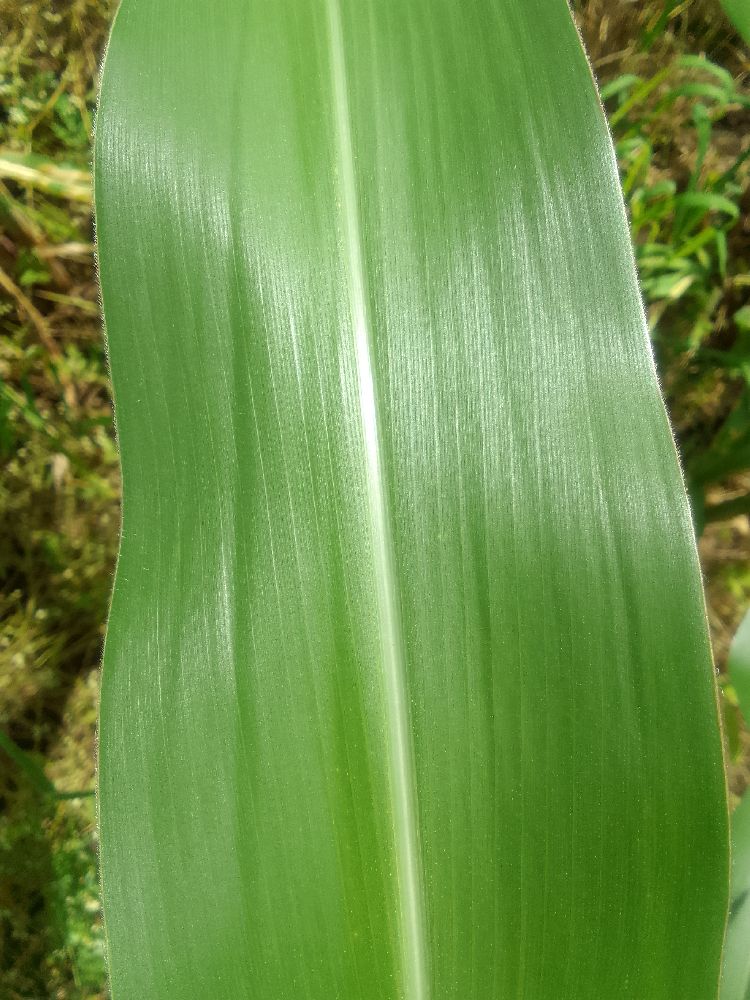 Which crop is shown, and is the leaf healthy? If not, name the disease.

maize, healthy
